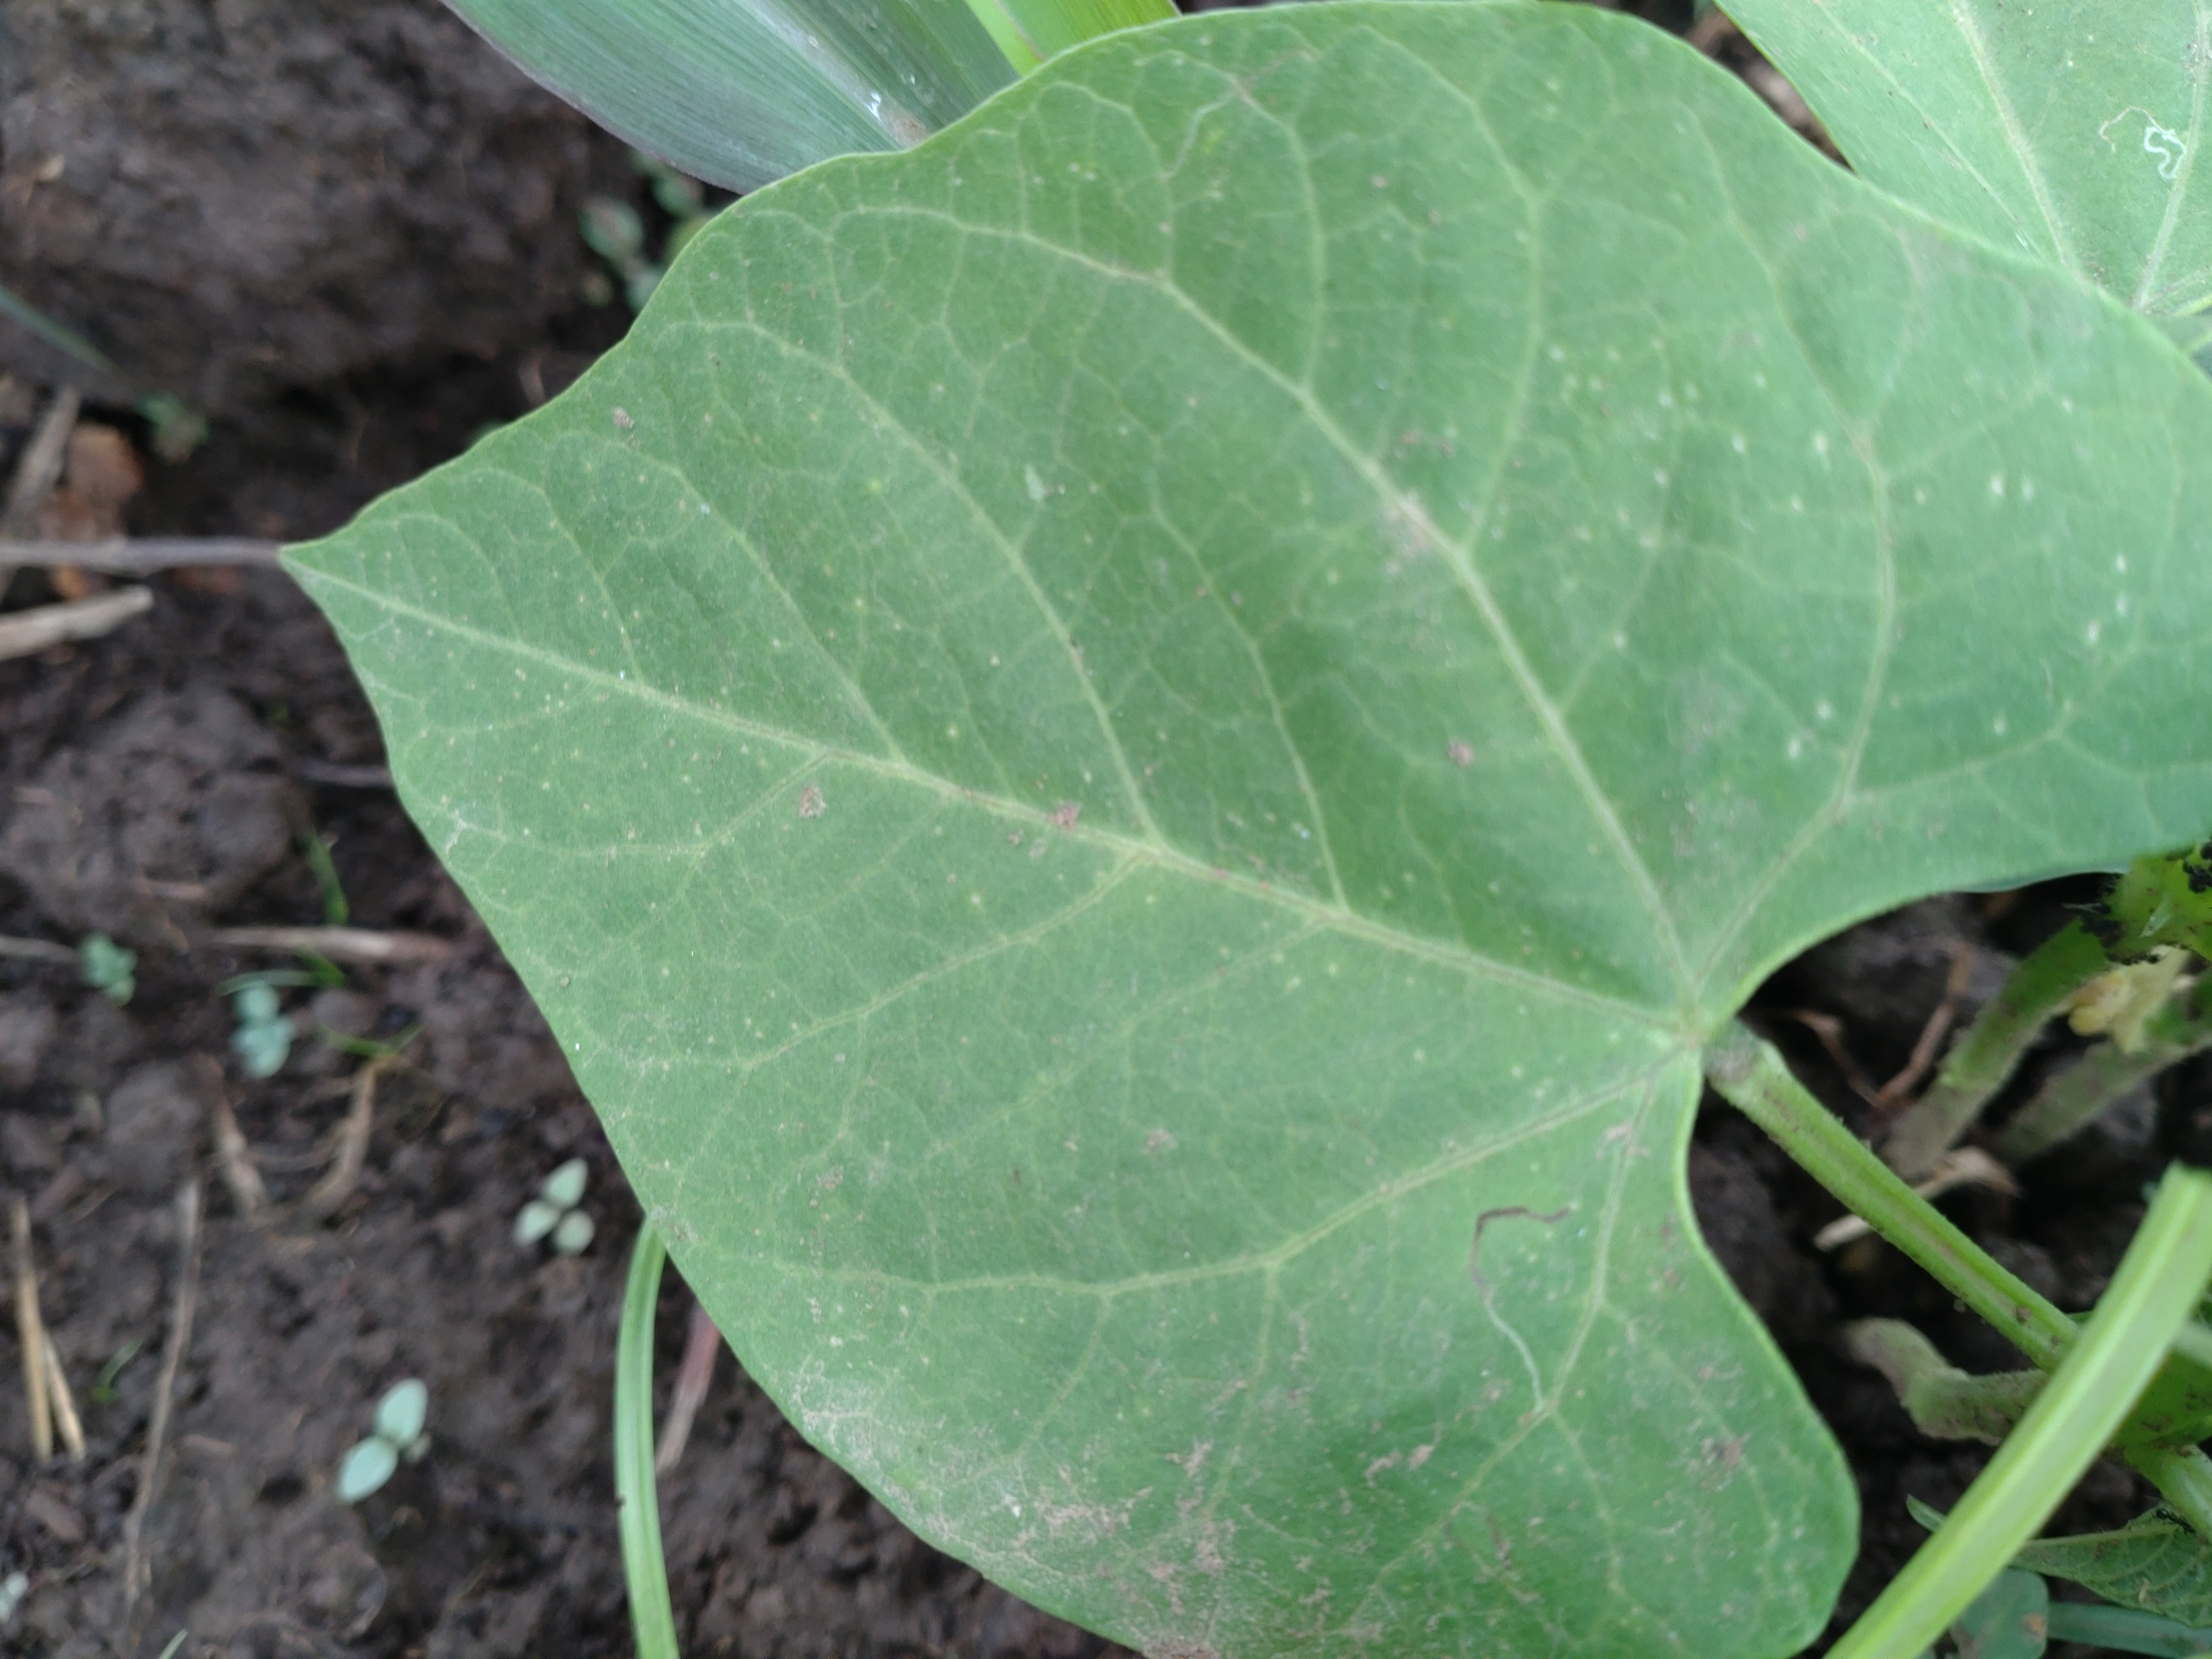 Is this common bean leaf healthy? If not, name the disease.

healthy
